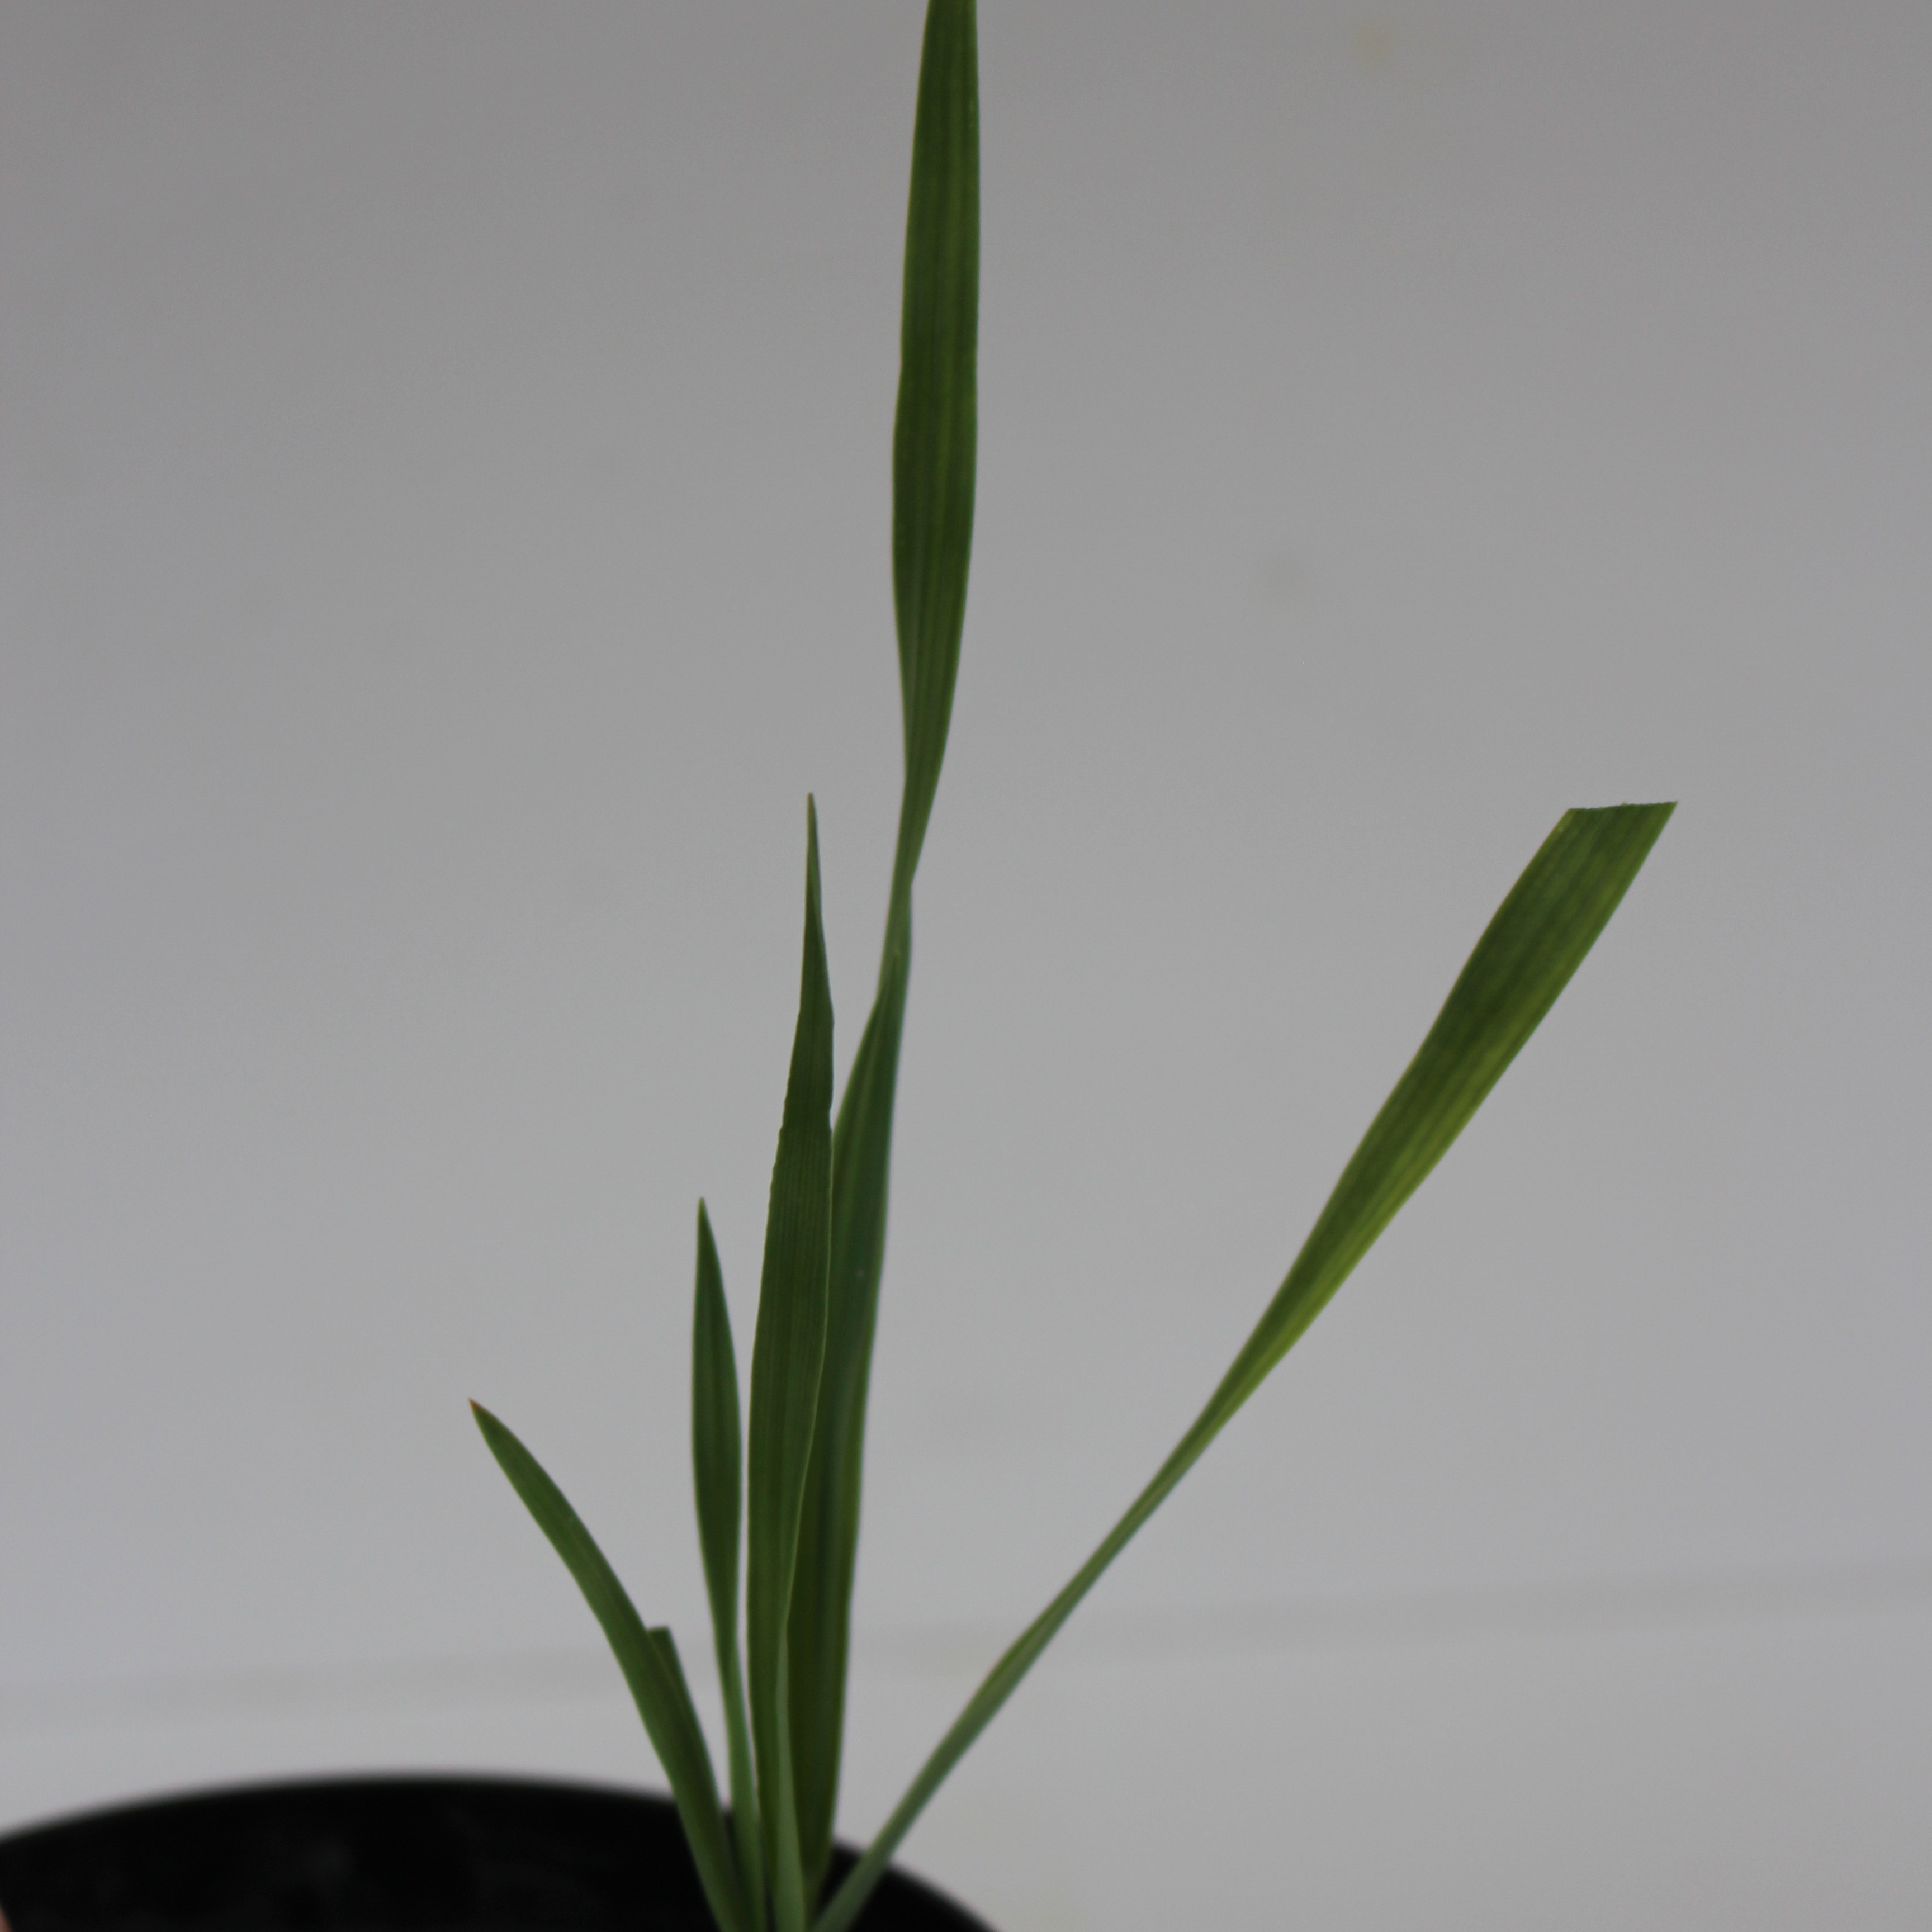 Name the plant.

Avena sterilis
